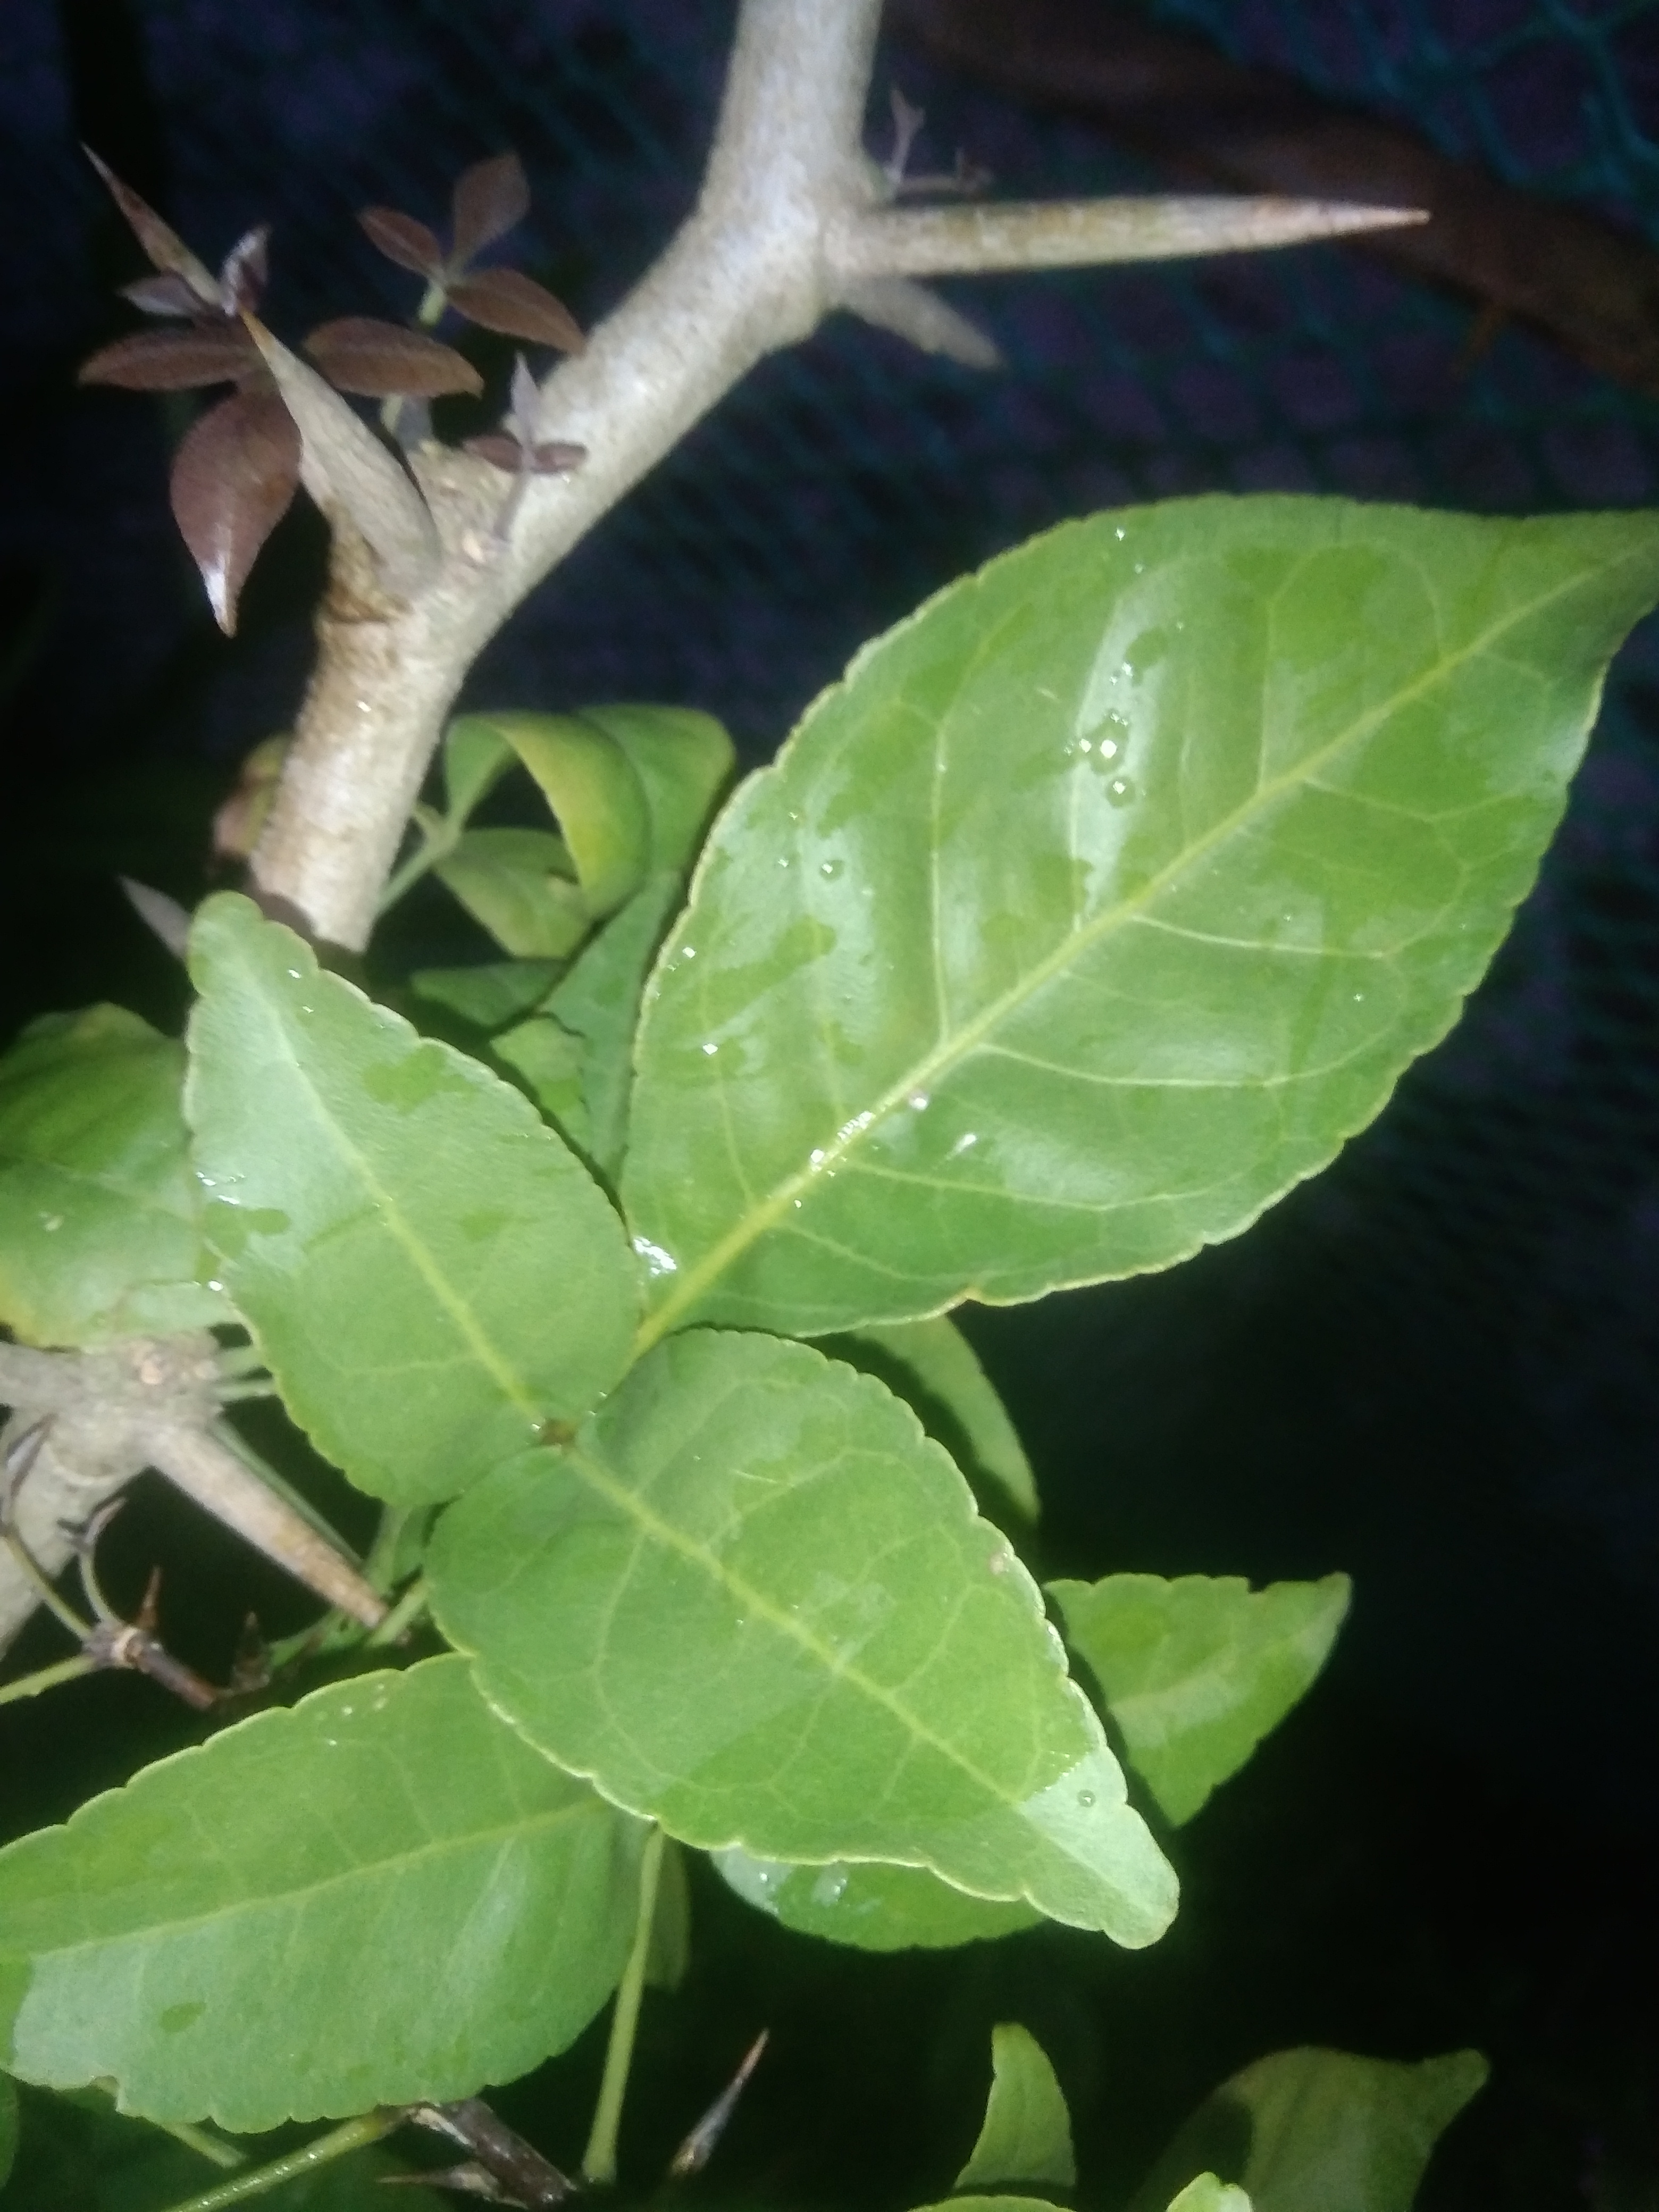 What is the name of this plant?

wood apple
